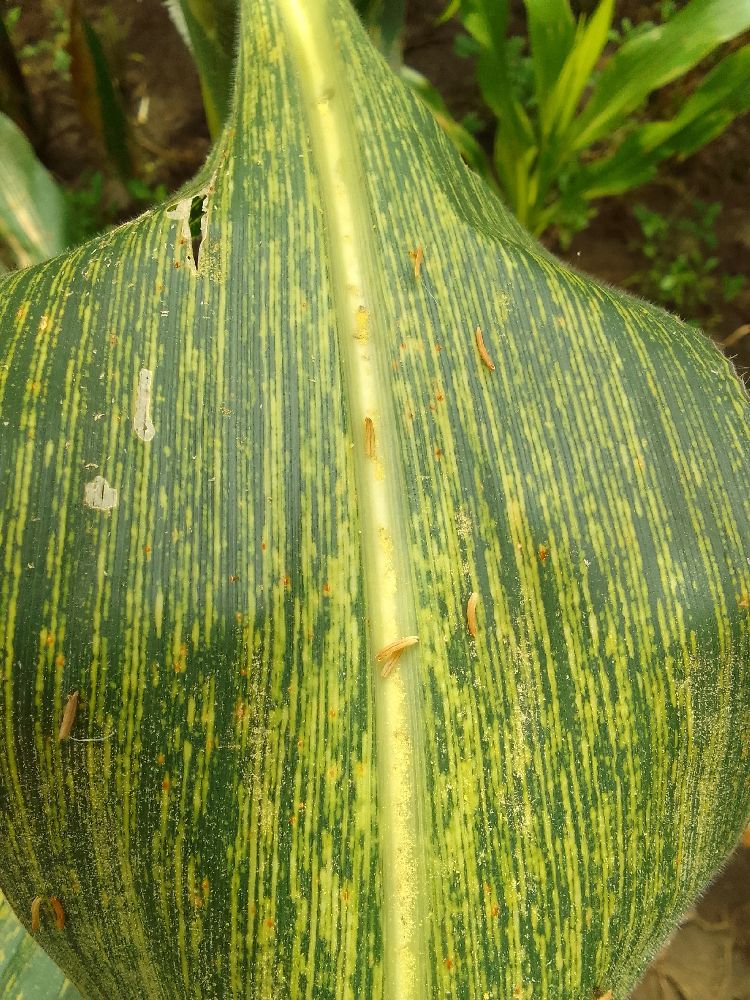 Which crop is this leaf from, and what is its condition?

maize, maize streak virus
